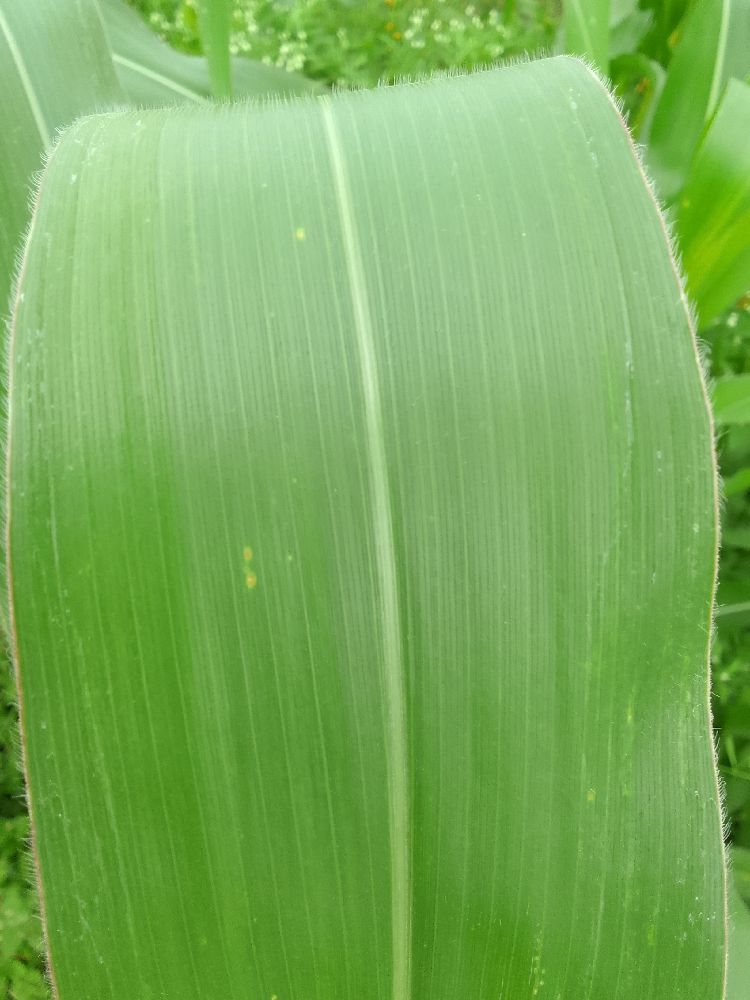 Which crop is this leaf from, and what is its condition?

maize, healthy
